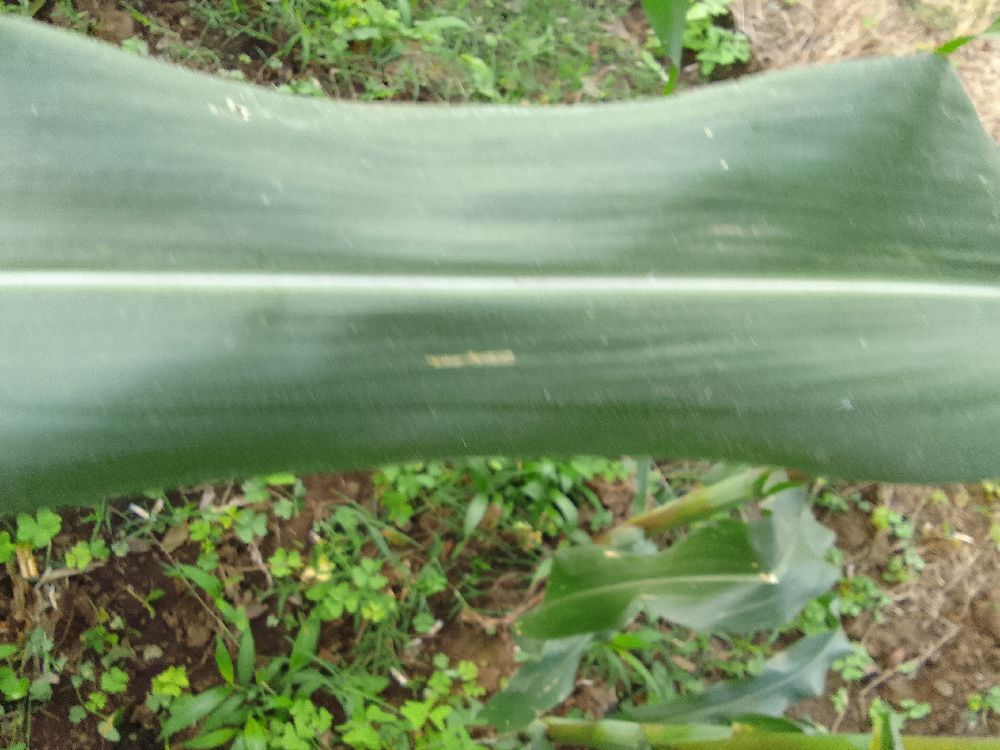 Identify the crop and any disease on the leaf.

maize, healthy
